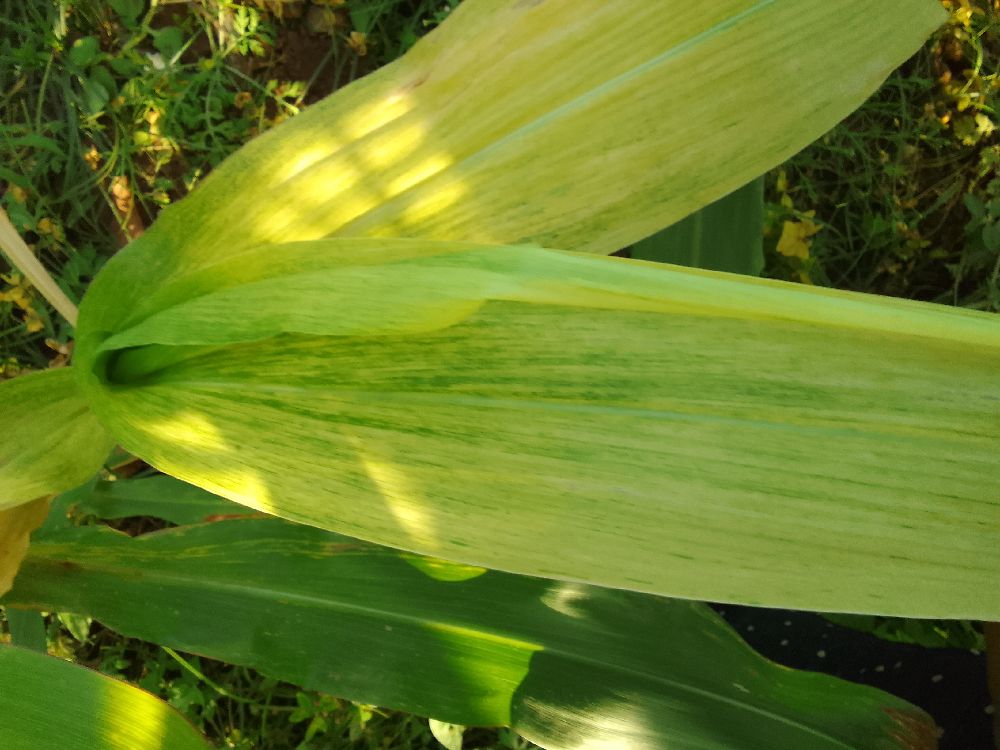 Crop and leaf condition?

maize, maize lethal necrosis
